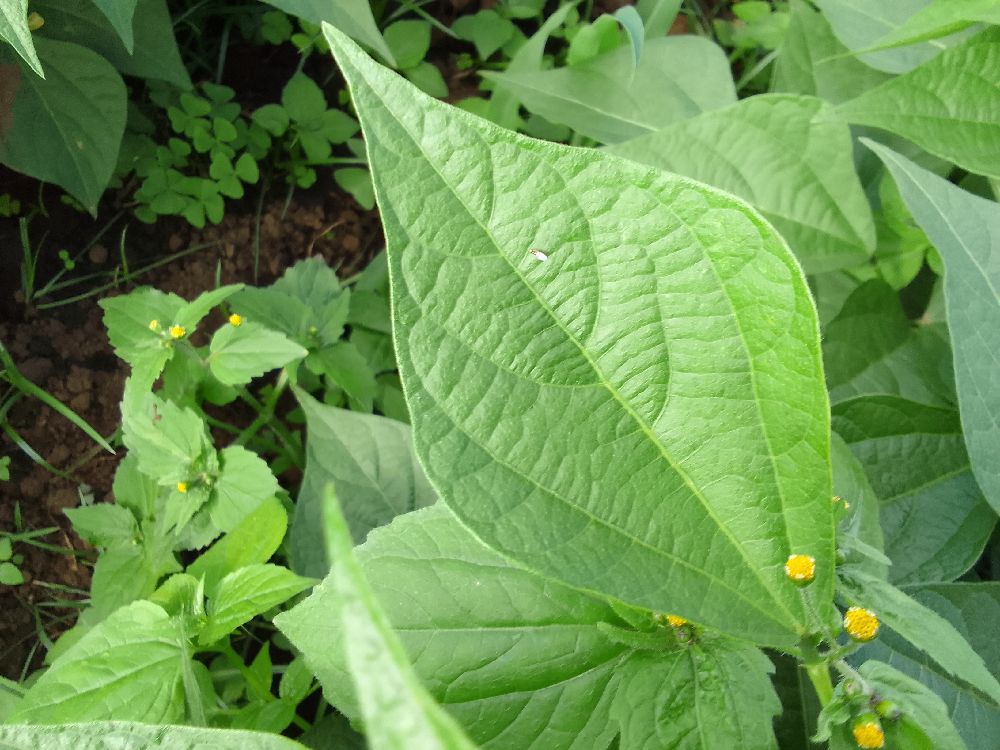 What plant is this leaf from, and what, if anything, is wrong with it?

common bean, healthy
